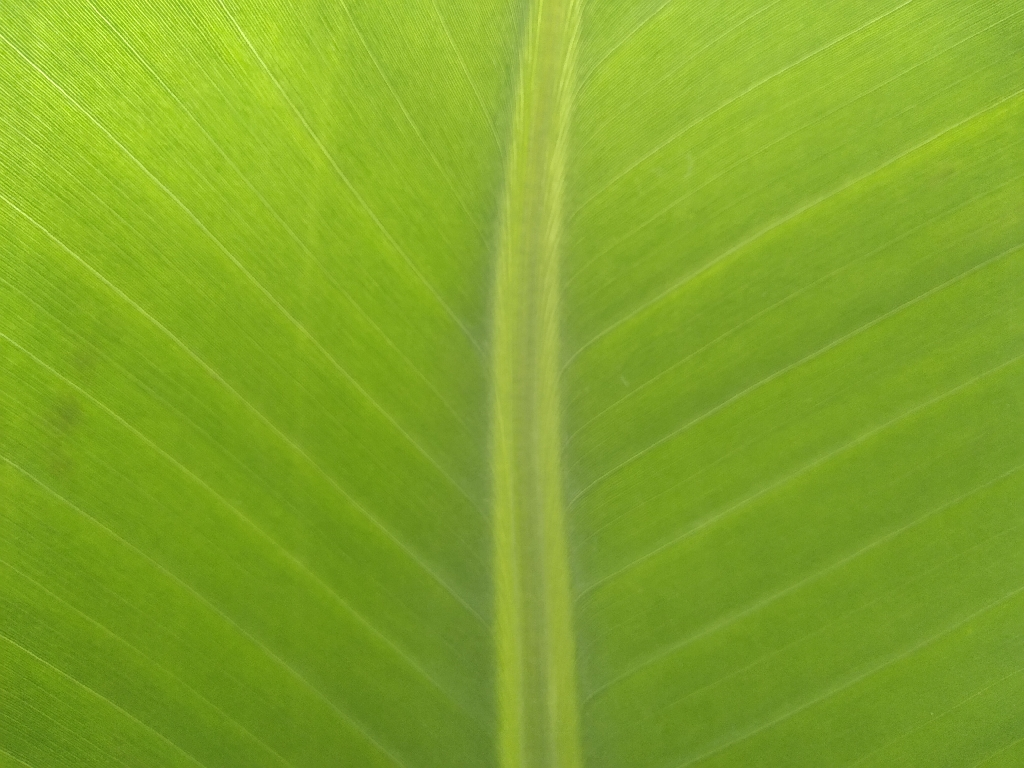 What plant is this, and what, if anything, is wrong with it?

banana, healthy
